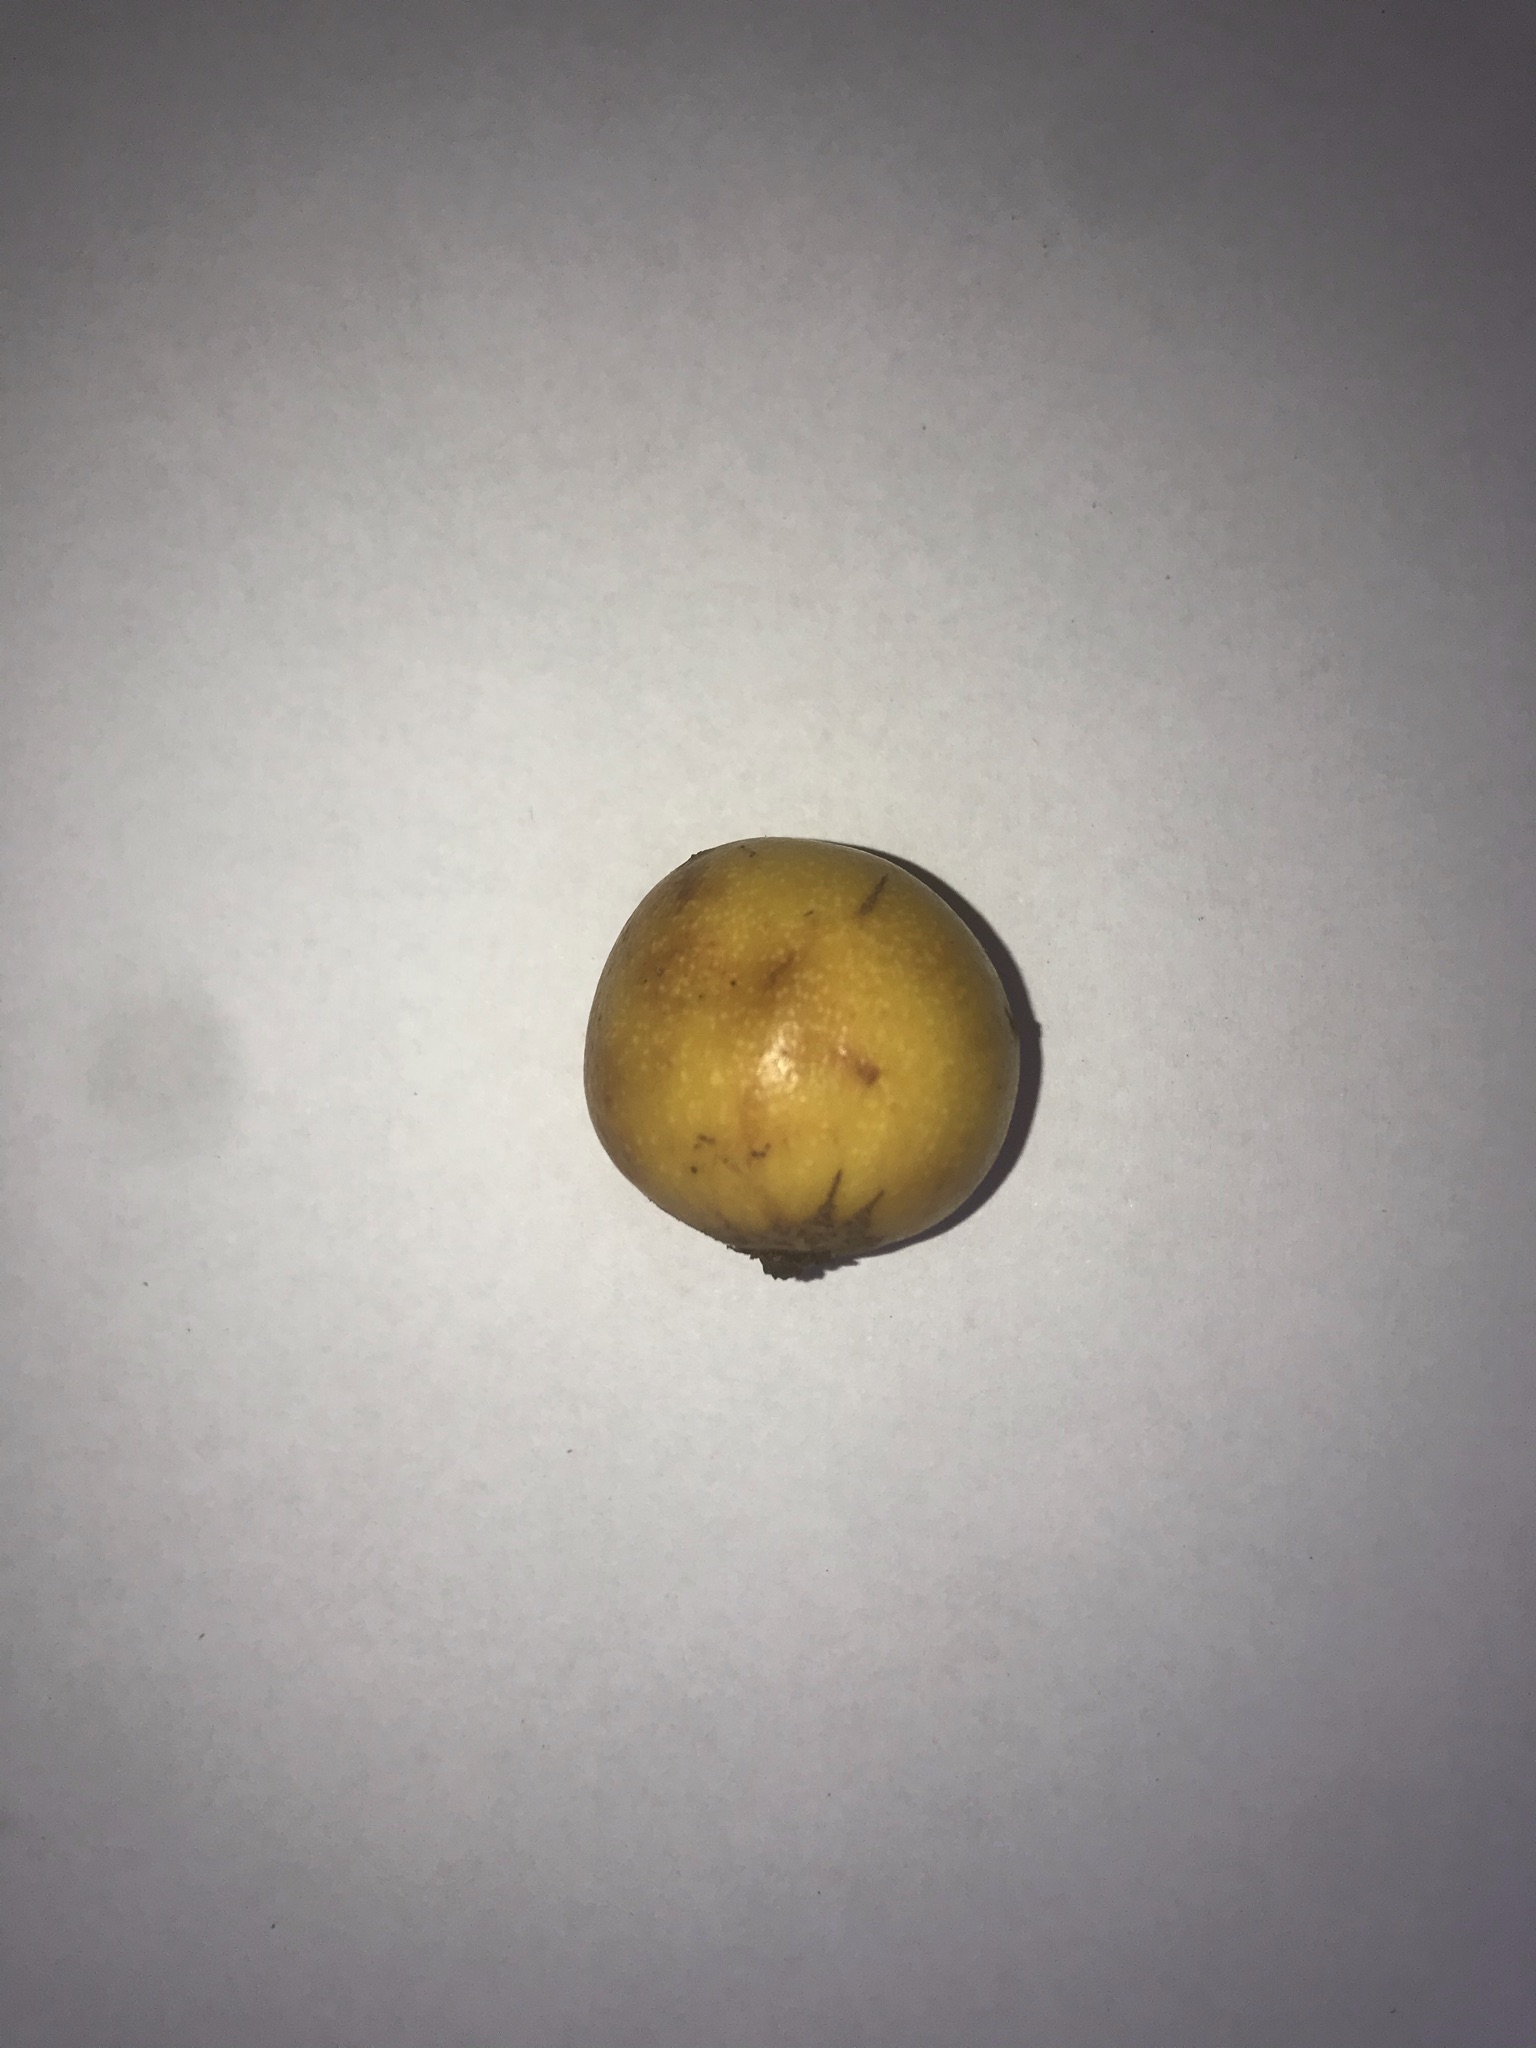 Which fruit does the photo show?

abiu
